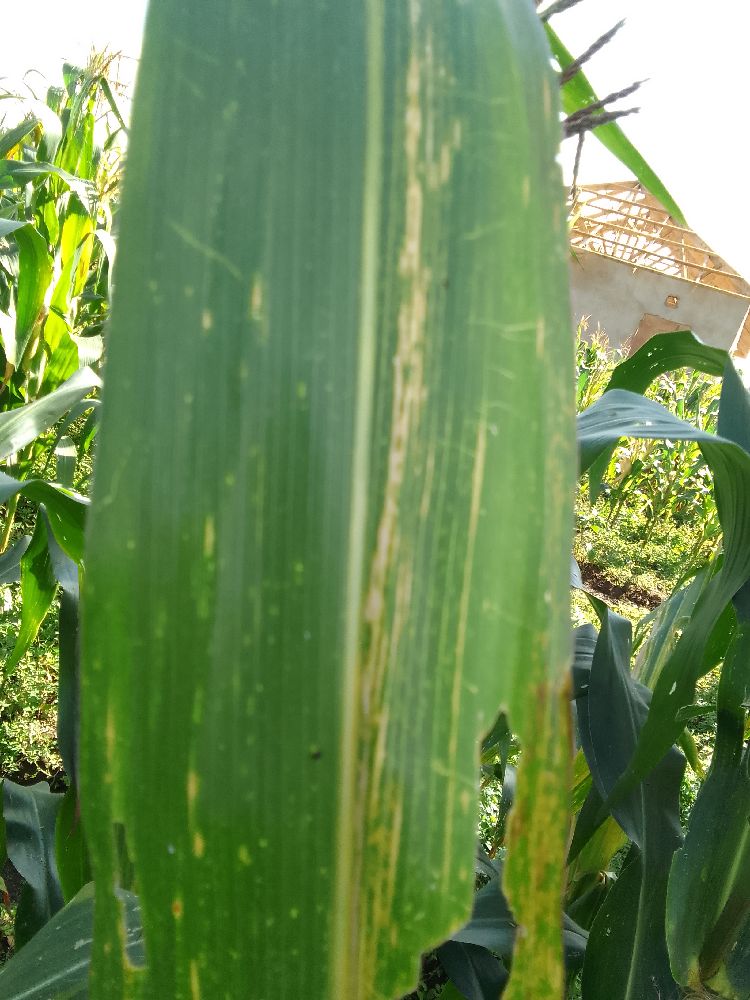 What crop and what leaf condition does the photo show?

maize, maize lethal necrosis
